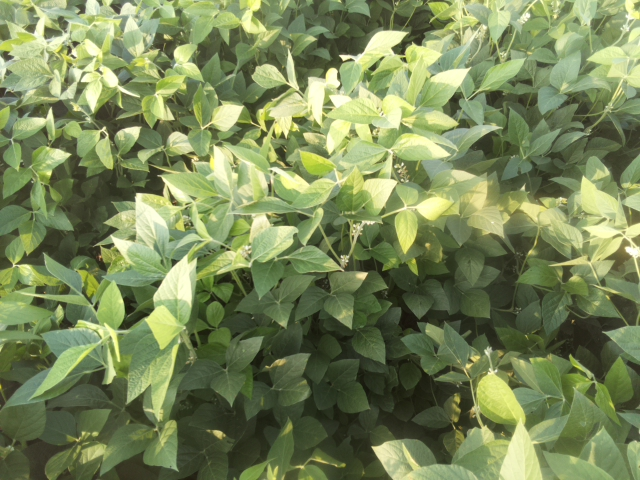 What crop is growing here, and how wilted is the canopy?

soybean, leaves with no wilting
